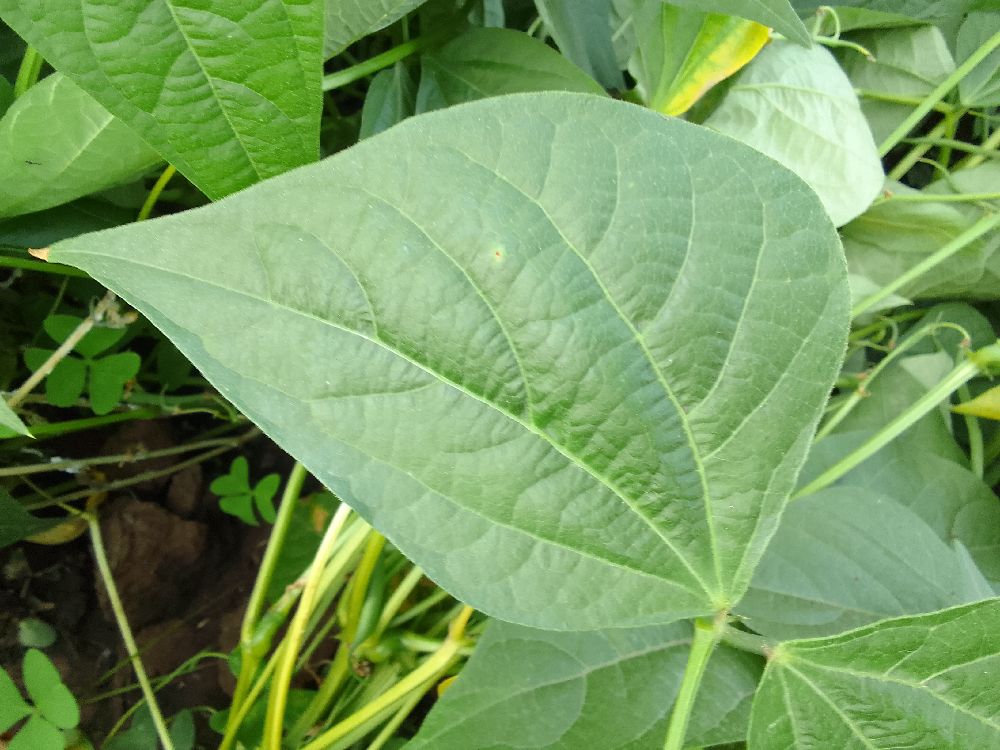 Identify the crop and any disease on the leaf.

common bean, healthy
